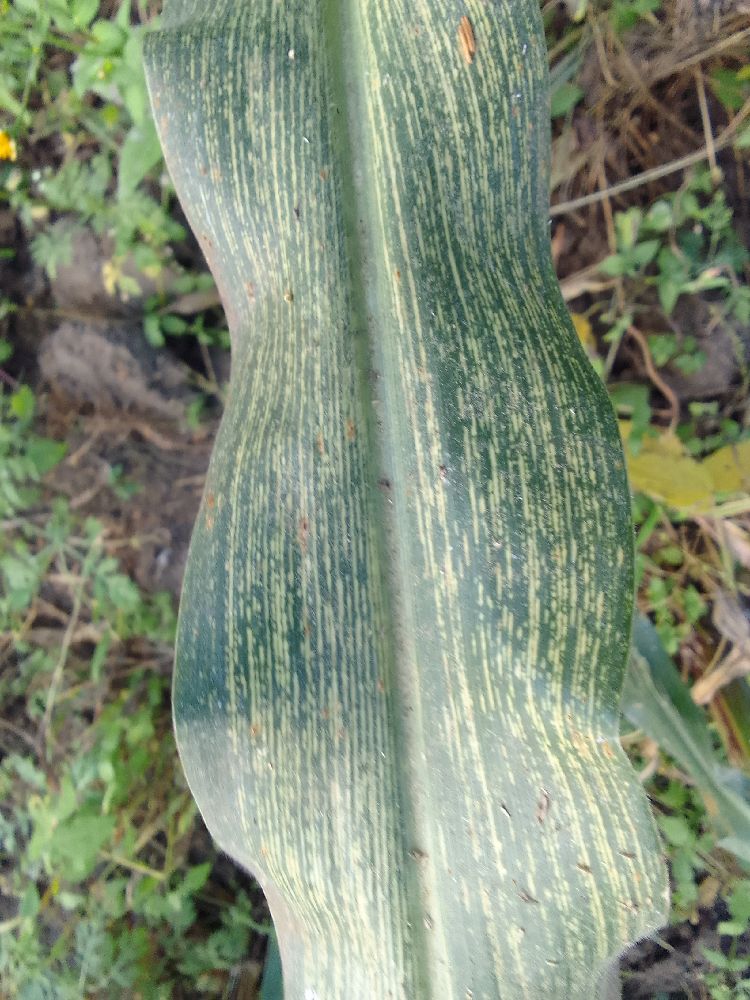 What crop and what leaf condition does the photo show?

maize, maize streak virus
